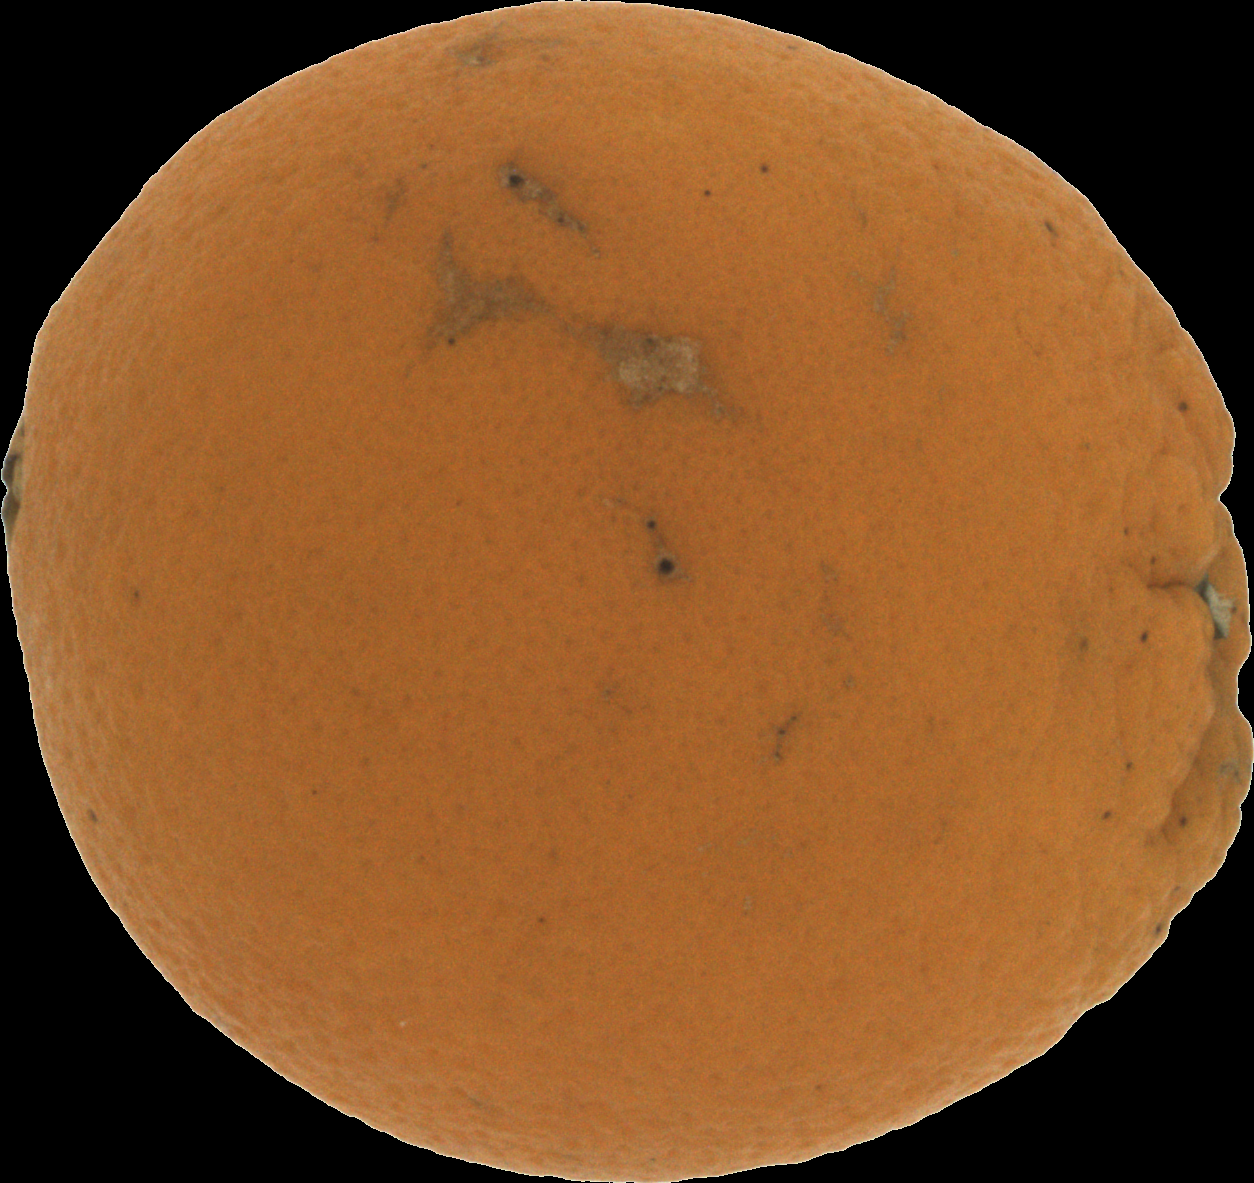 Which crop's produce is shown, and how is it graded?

orange, bad
